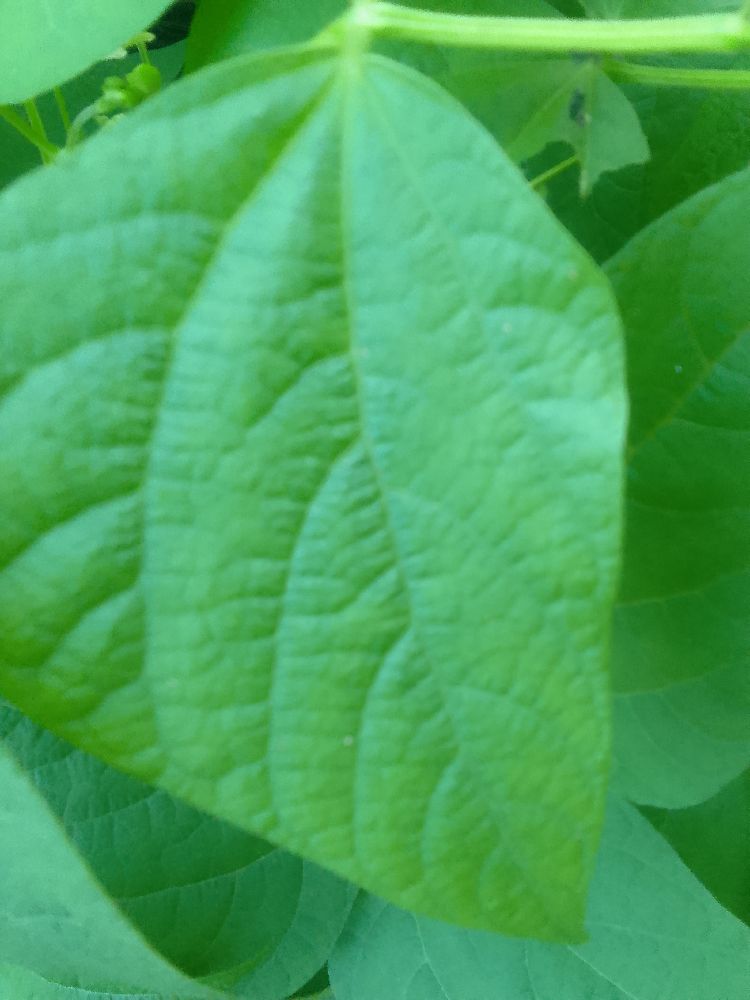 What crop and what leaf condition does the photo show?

common bean, healthy
